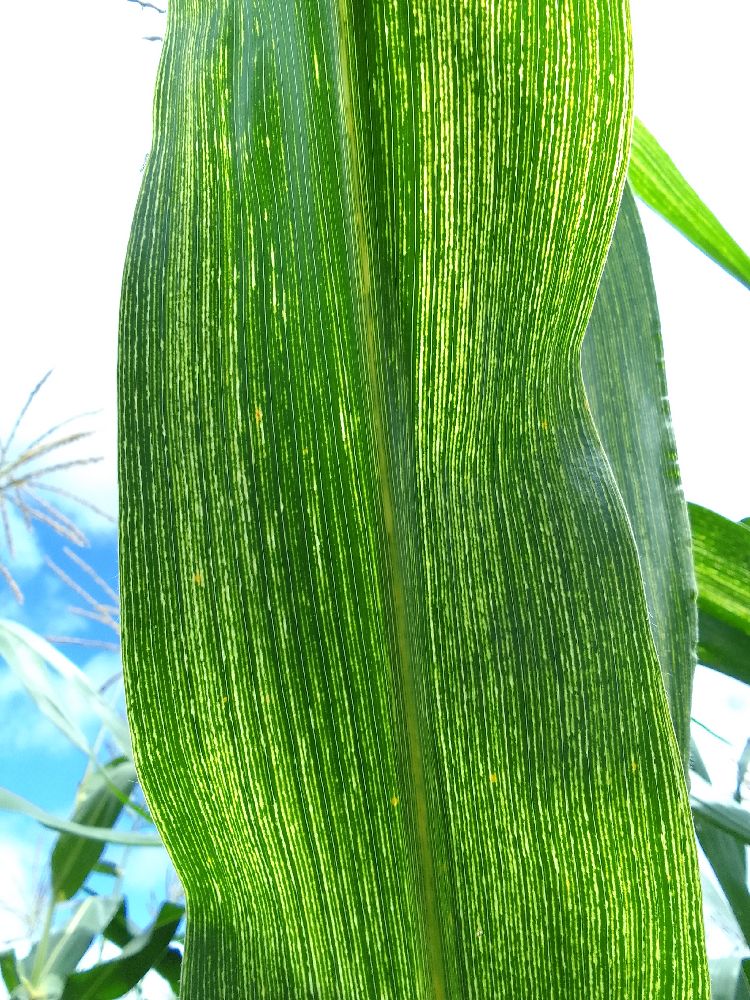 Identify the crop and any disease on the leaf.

maize, maize streak virus
